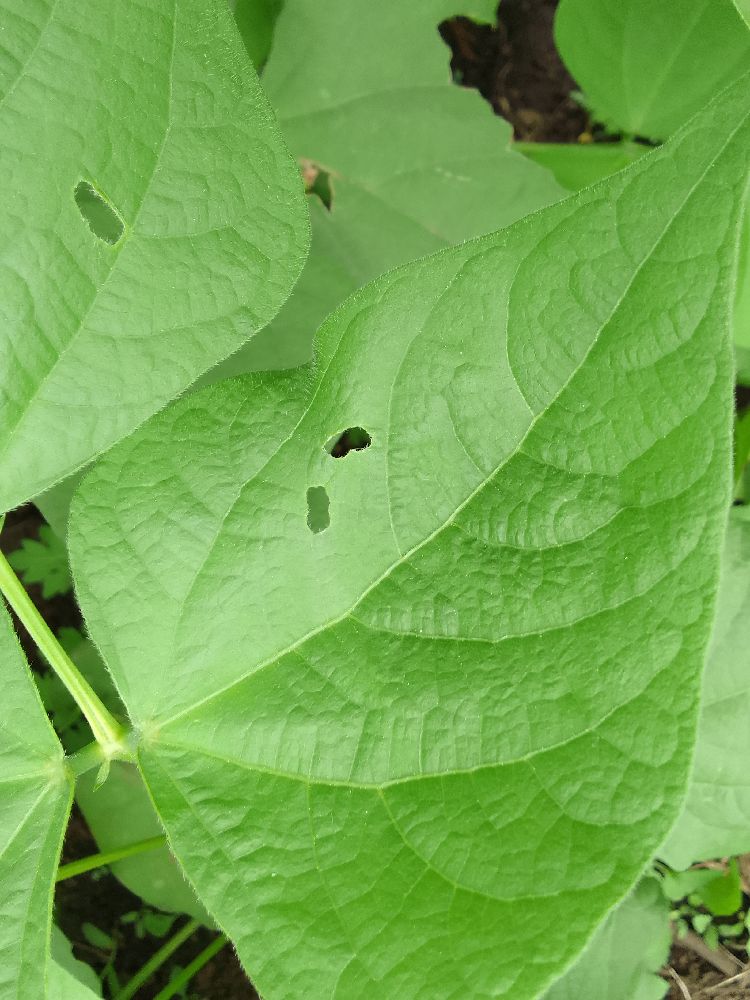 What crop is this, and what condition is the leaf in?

common bean, healthy
